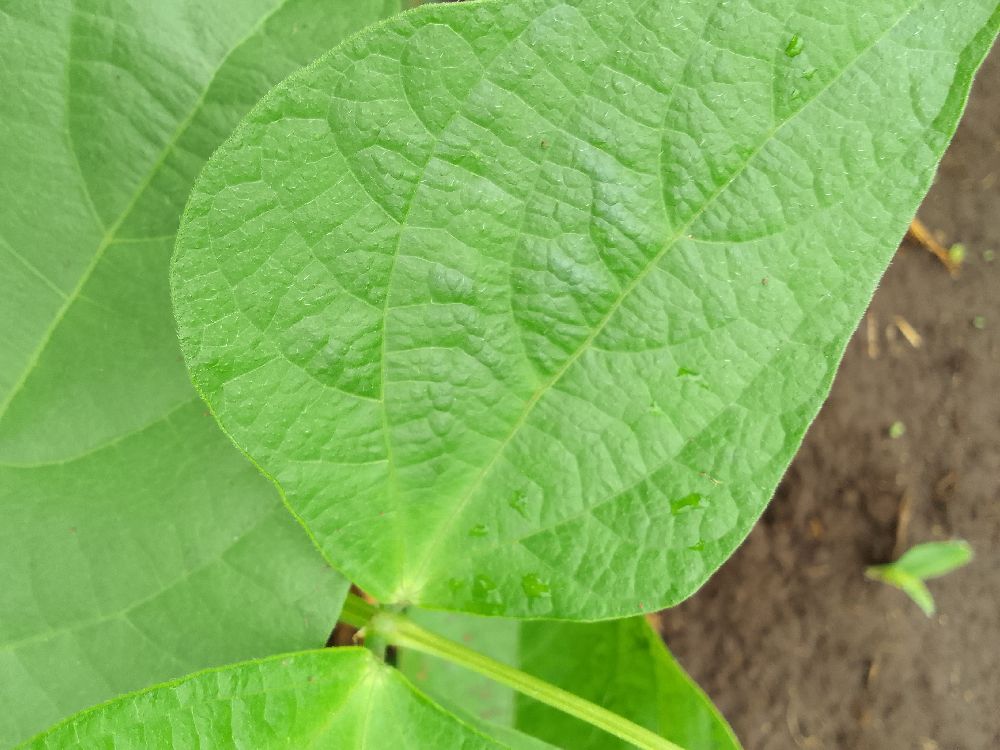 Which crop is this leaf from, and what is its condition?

common bean, healthy
